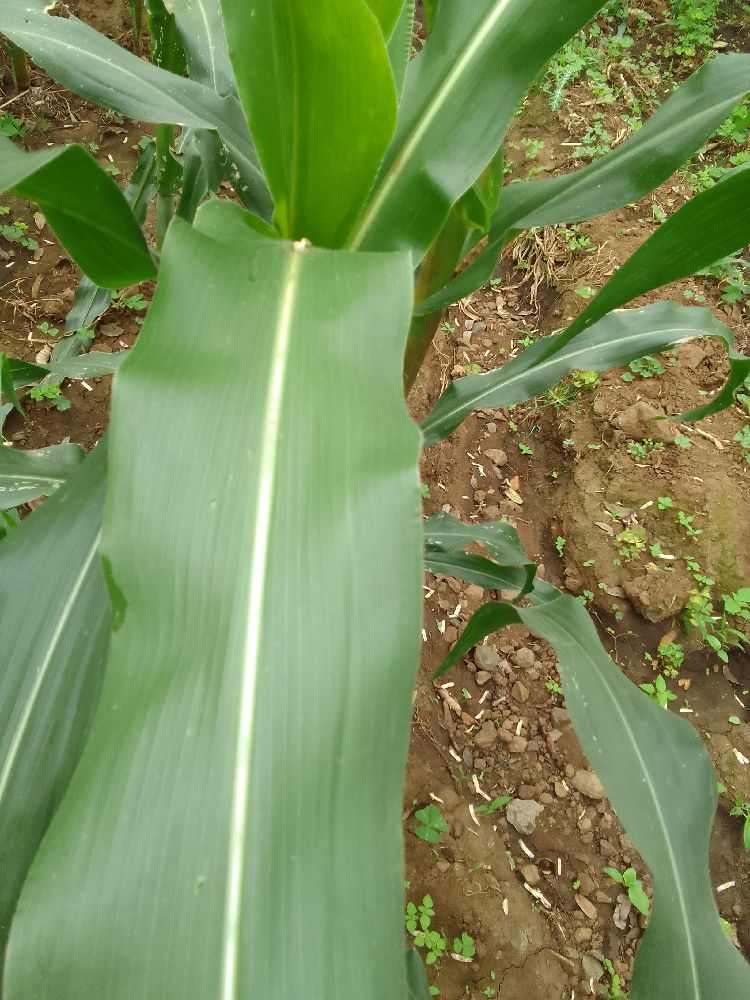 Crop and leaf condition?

maize, healthy
